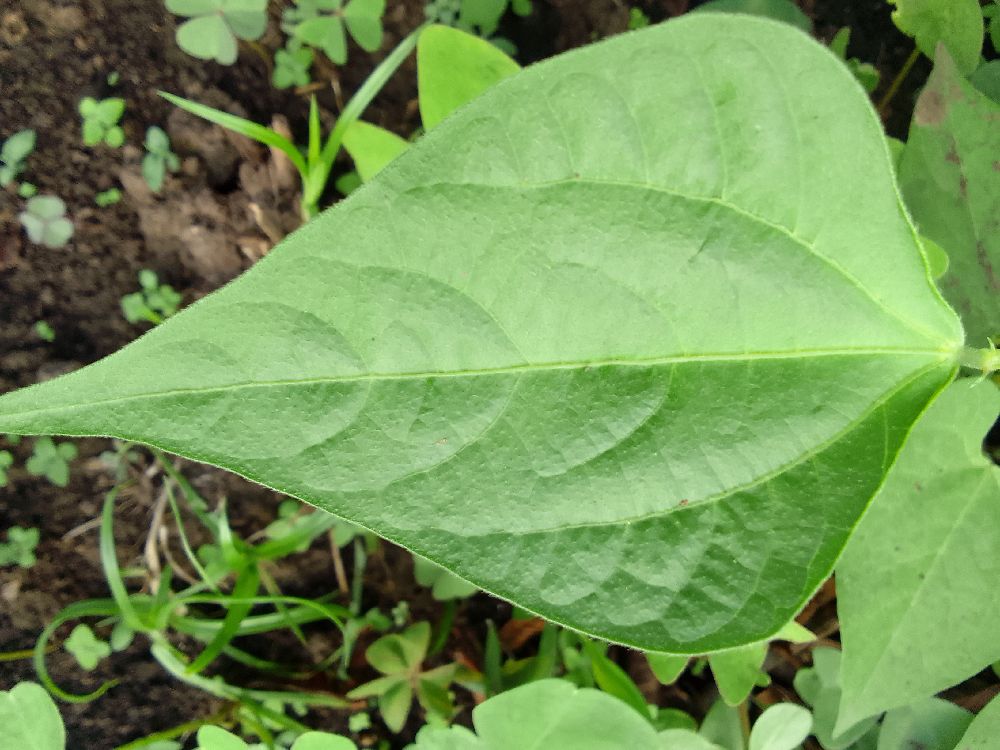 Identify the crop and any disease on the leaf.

common bean, healthy
